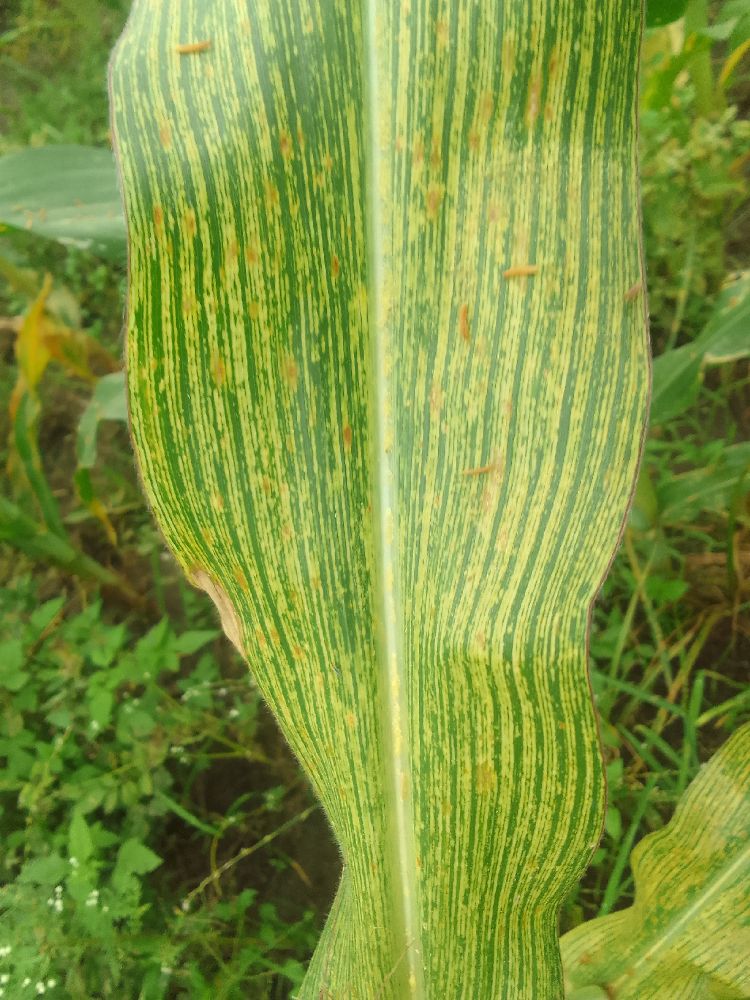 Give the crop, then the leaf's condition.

maize, maize streak virus
